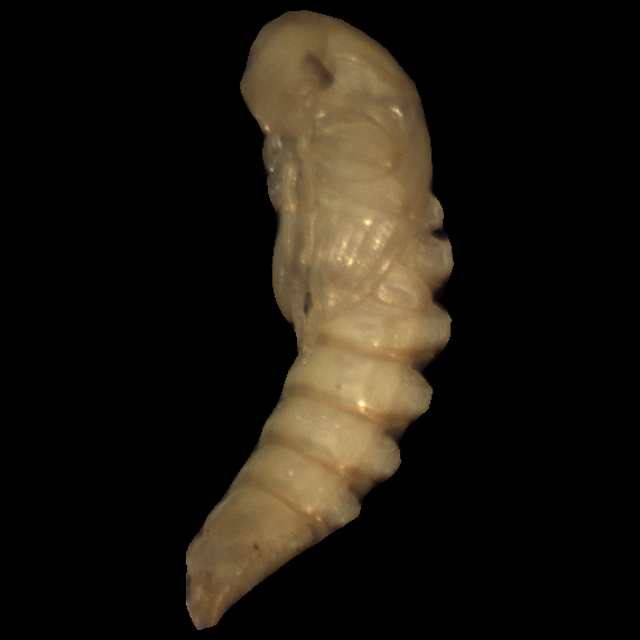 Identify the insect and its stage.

mealworm pupa
